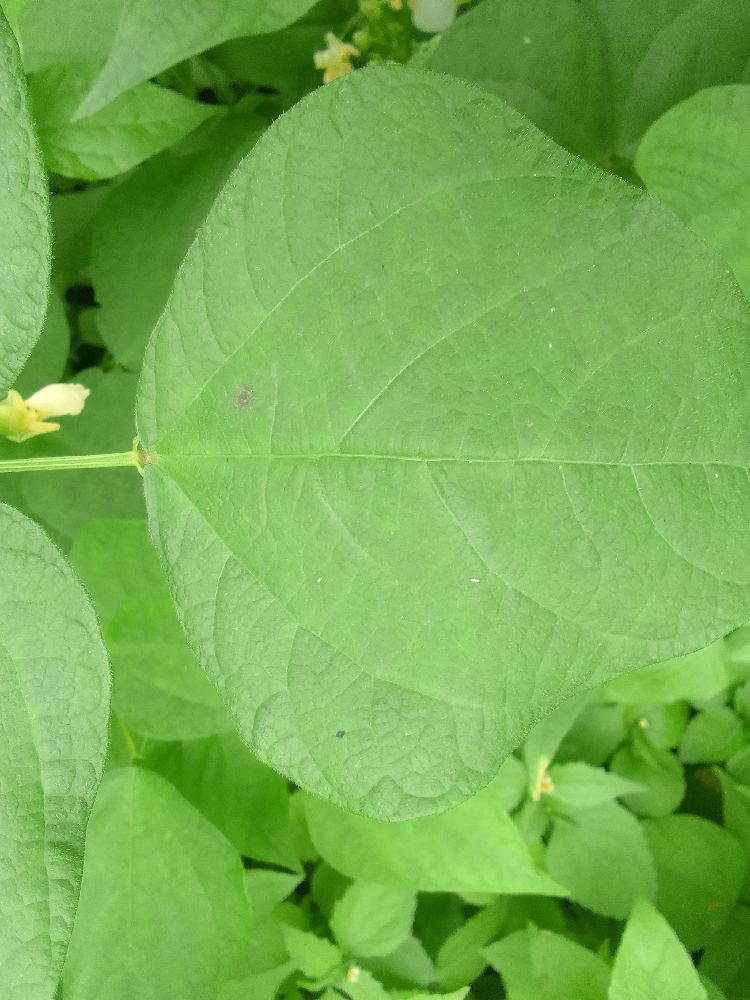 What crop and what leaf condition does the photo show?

common bean, healthy
